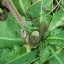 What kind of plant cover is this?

structured weed
